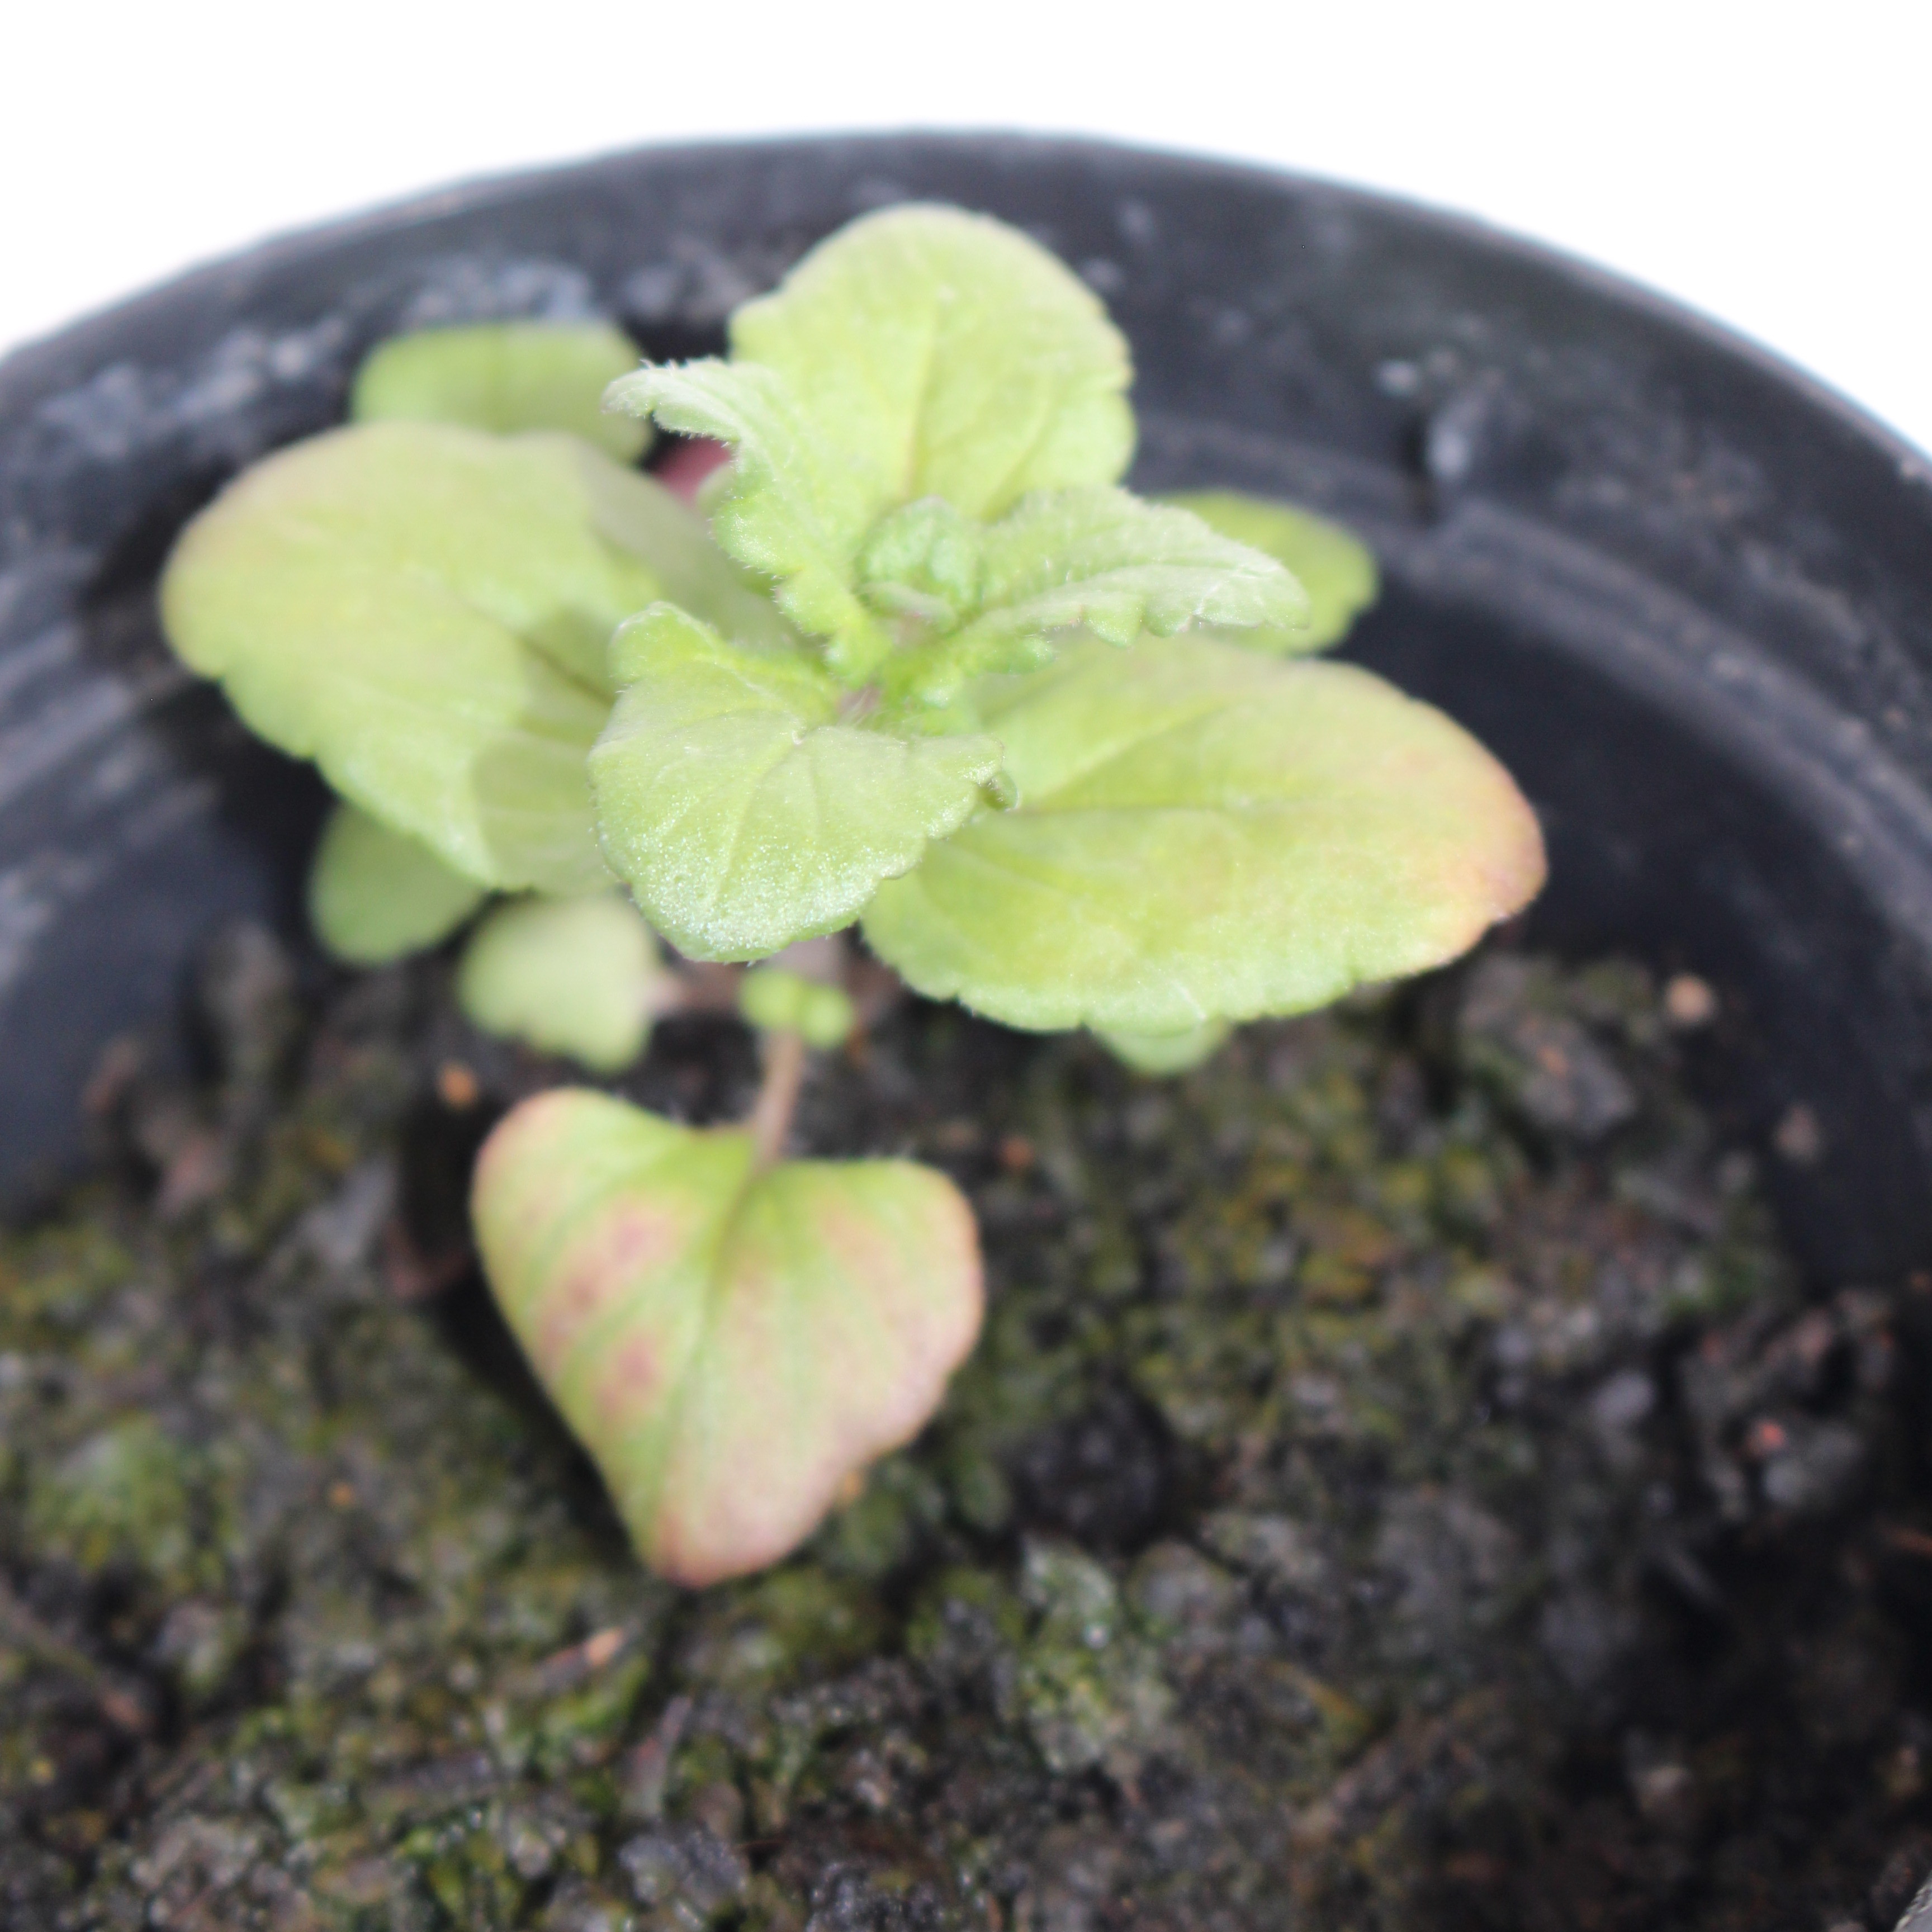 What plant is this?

Veronica persica
